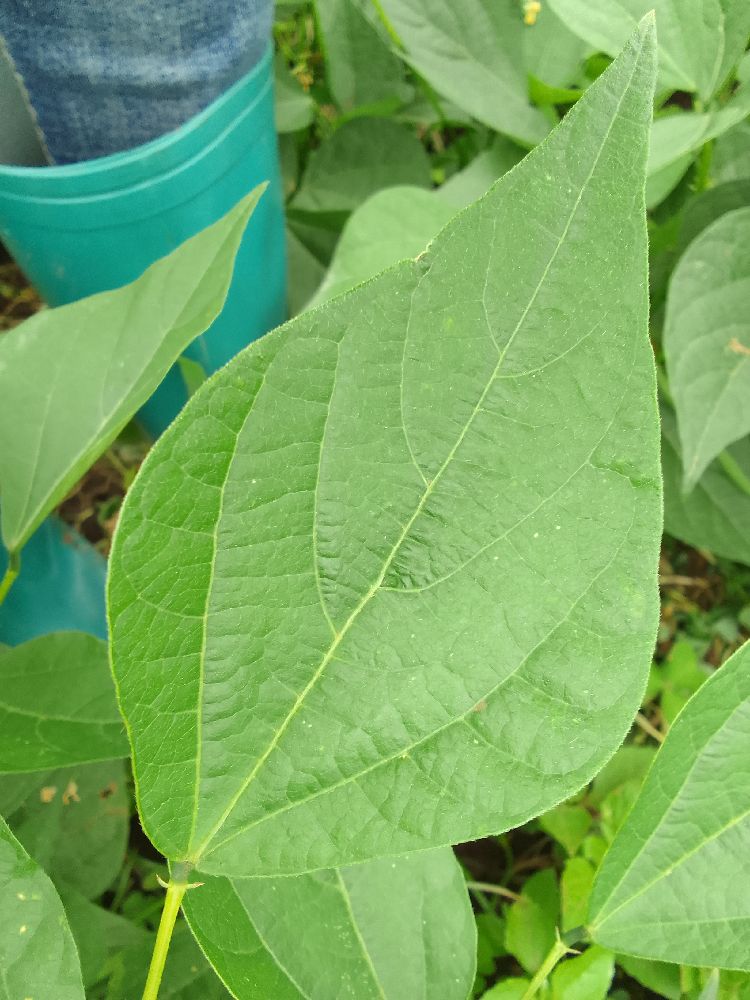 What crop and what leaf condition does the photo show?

common bean, healthy
